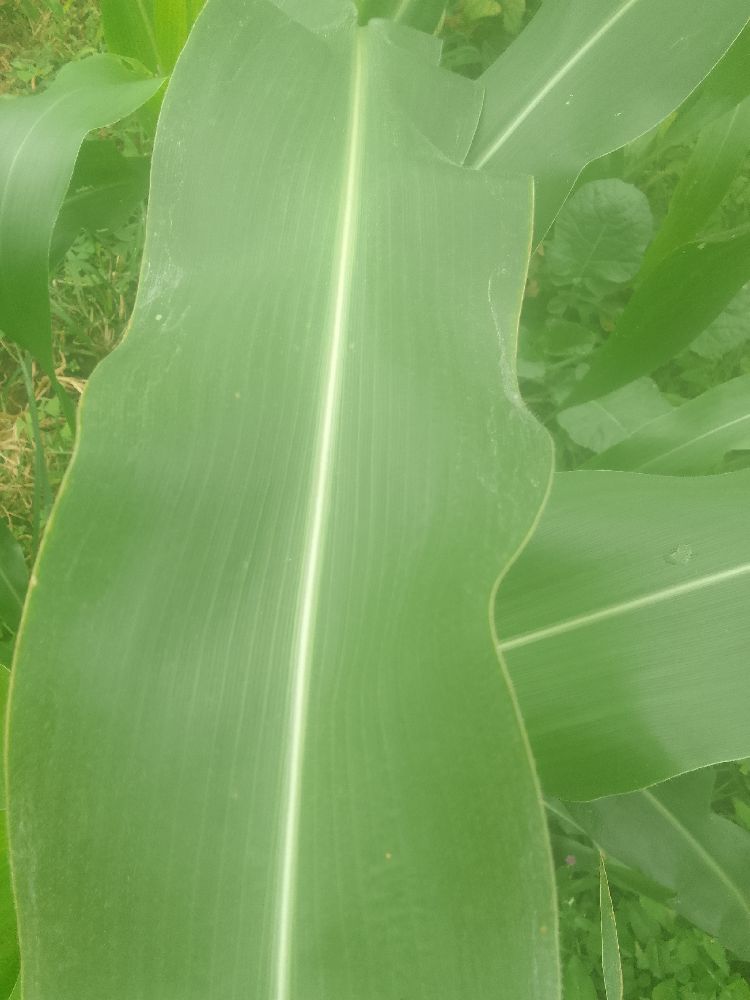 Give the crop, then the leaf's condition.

maize, healthy
